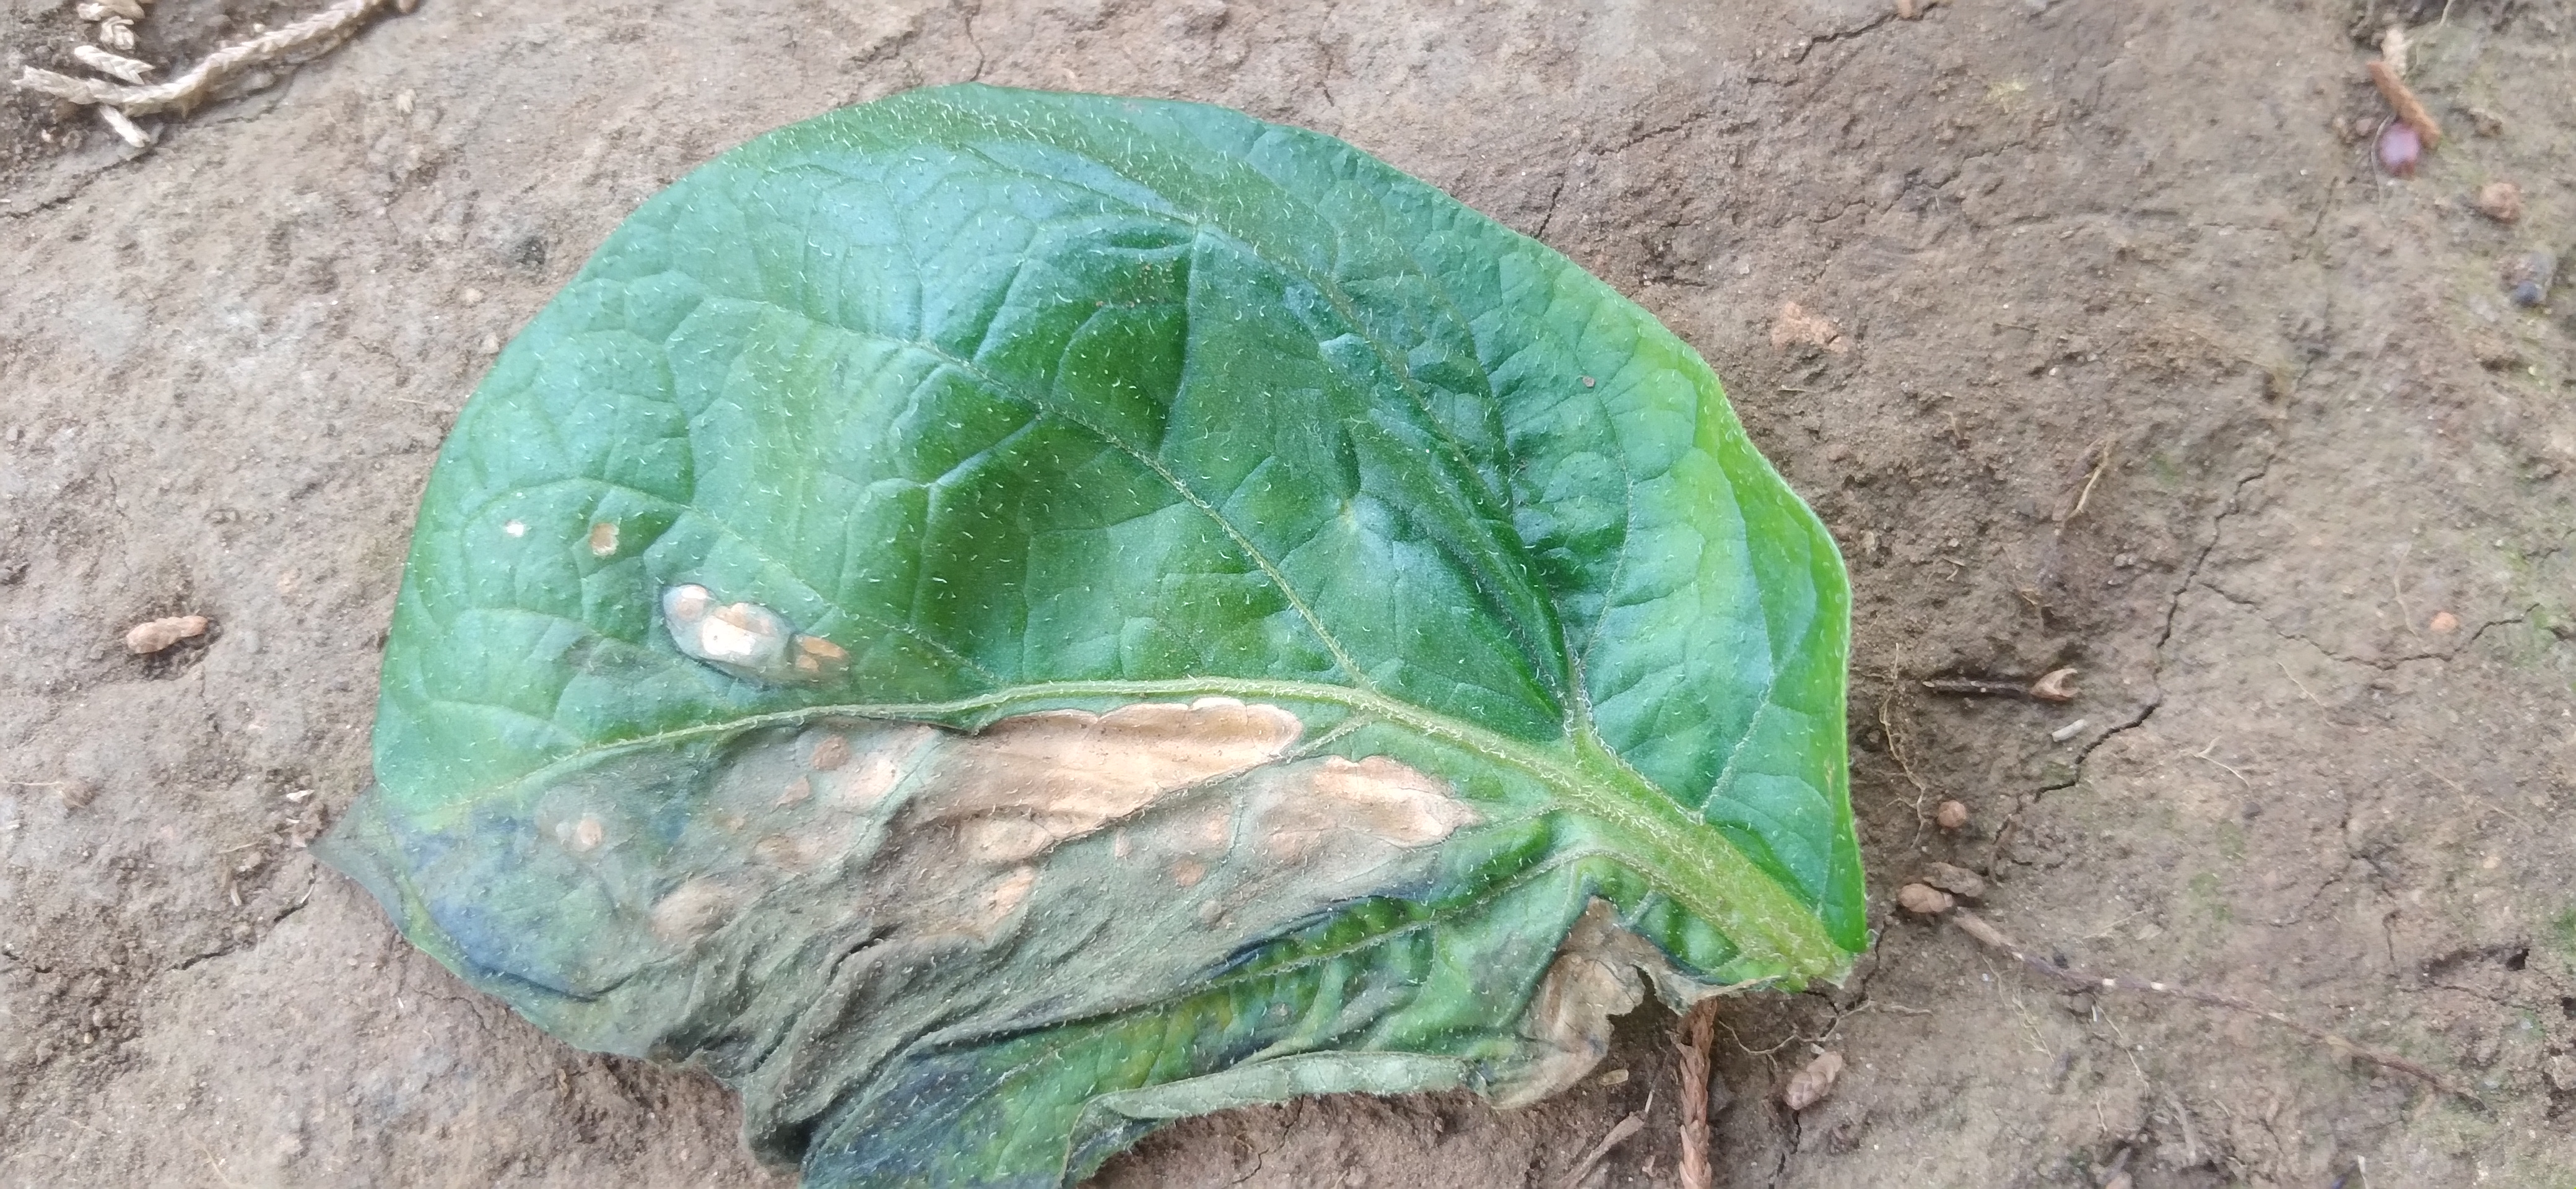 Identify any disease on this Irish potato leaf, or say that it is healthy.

early blight
